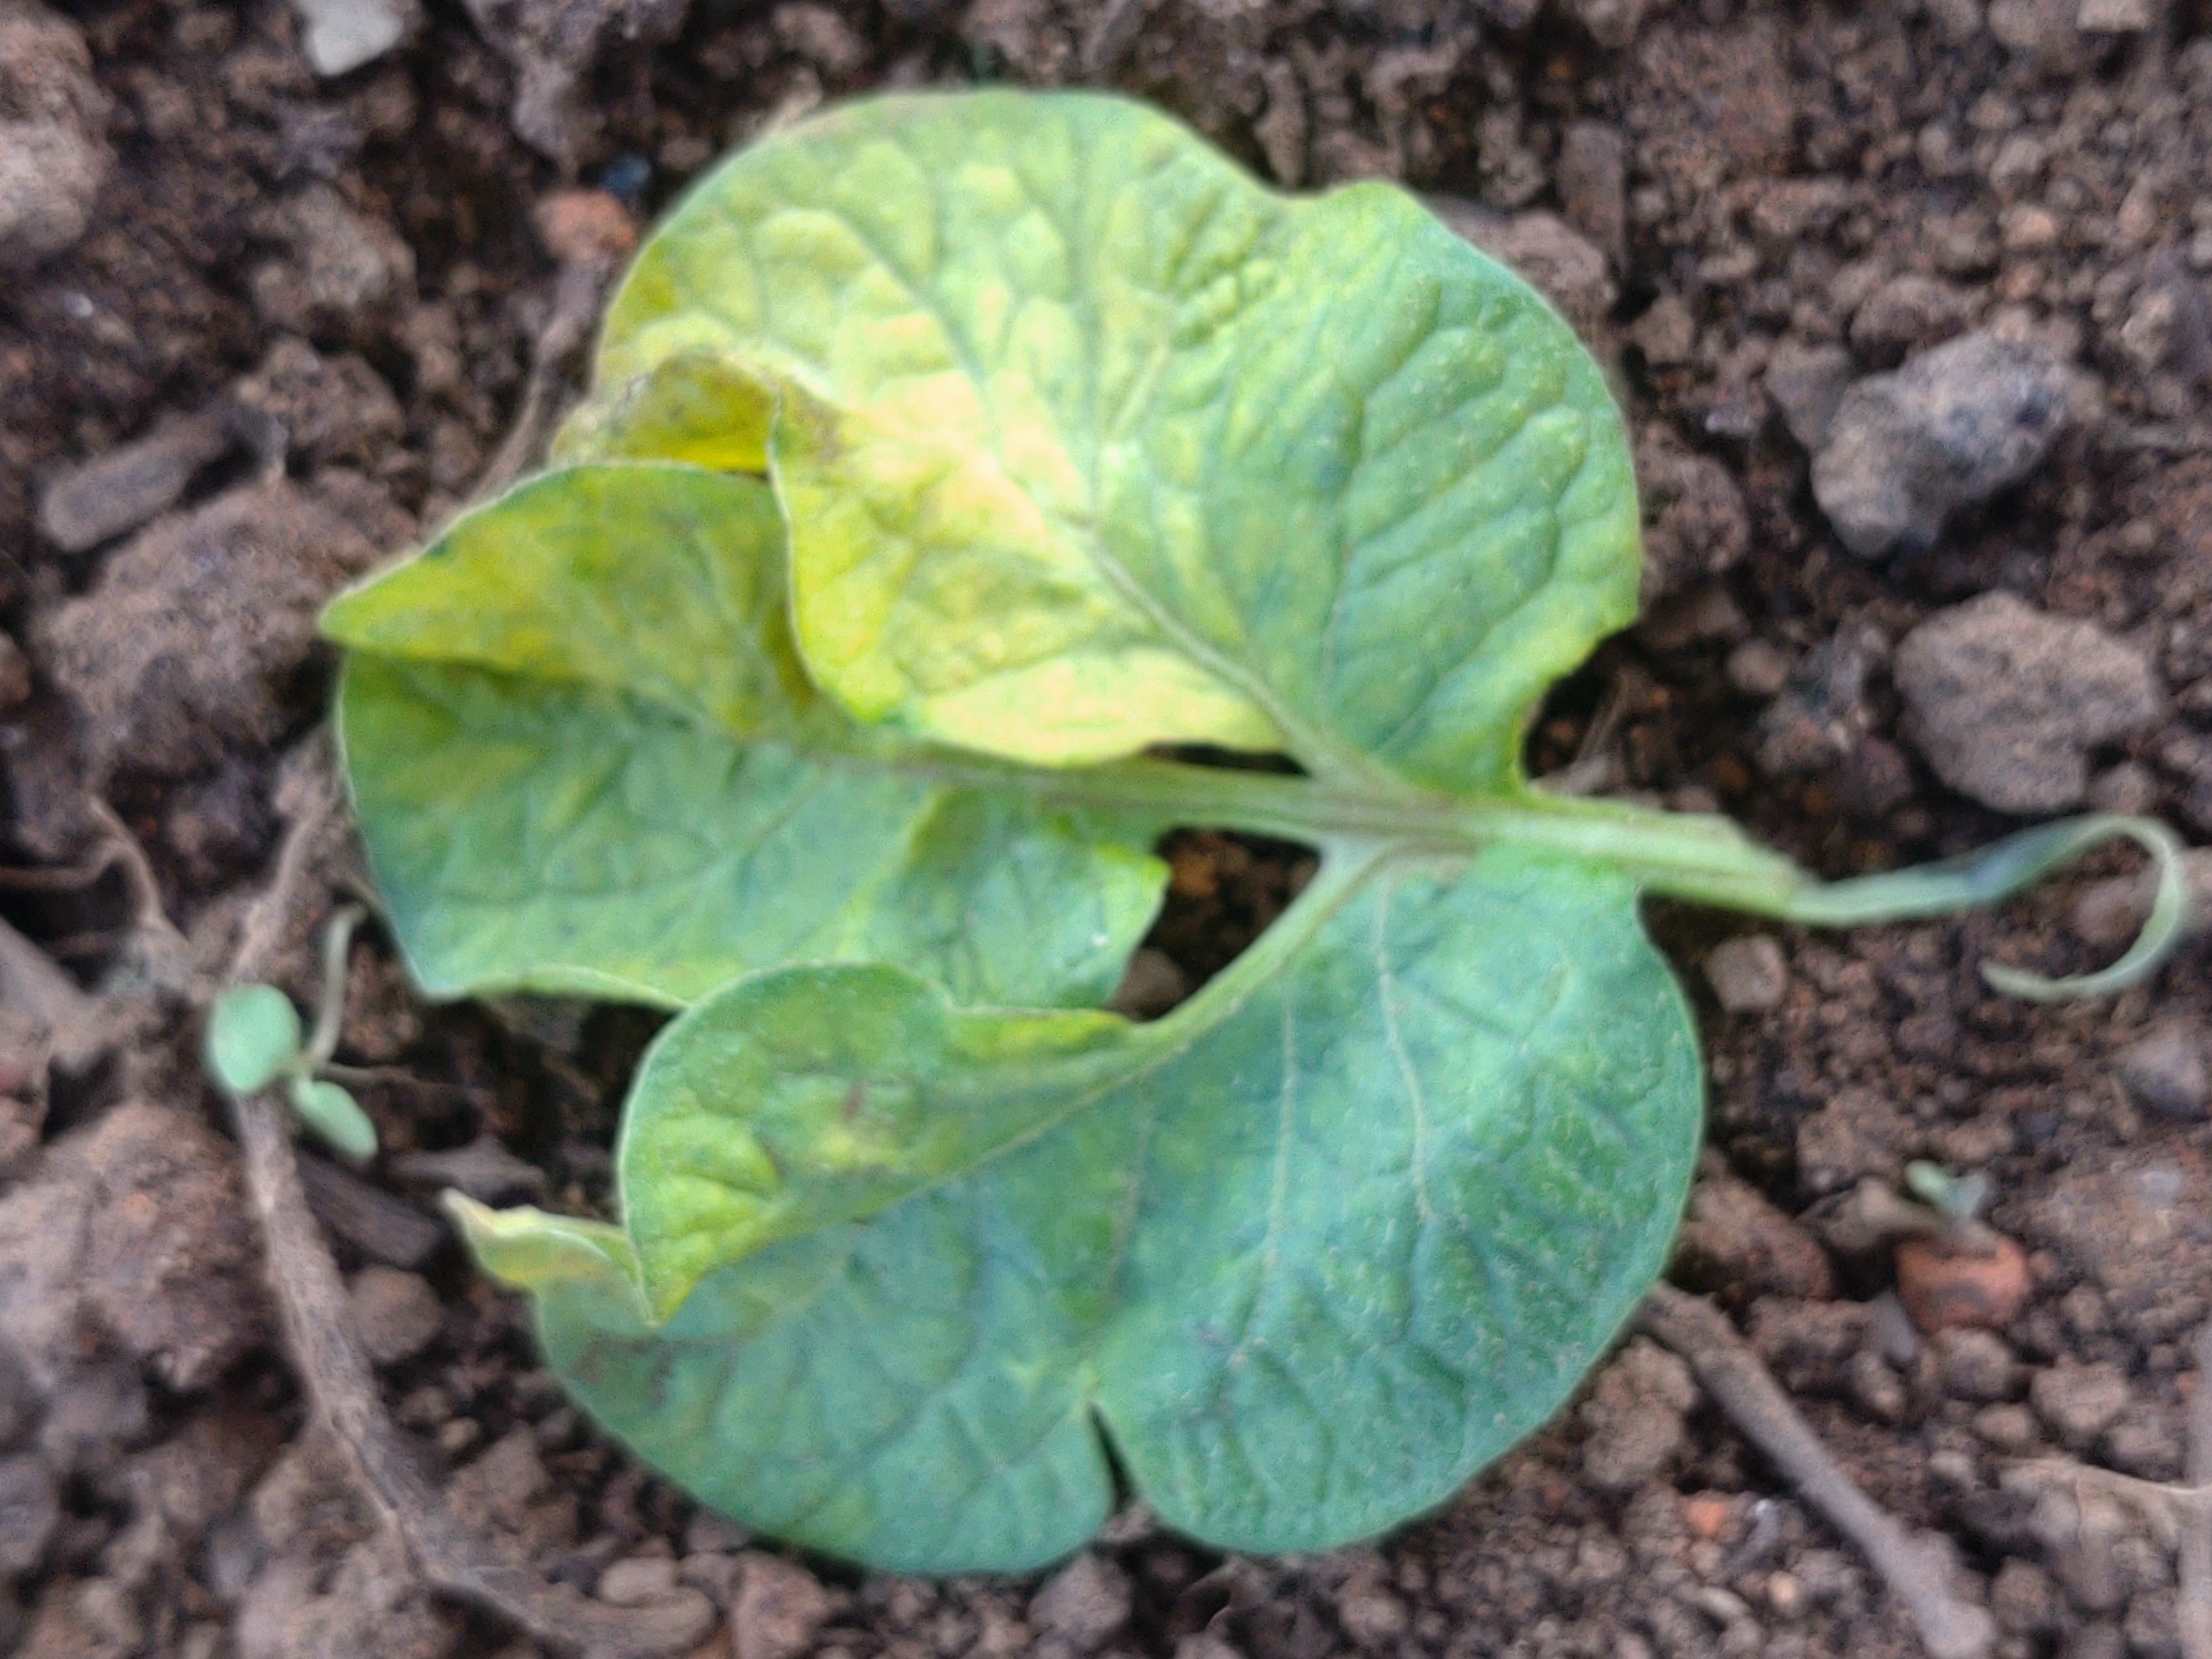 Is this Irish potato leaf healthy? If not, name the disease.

late blight
